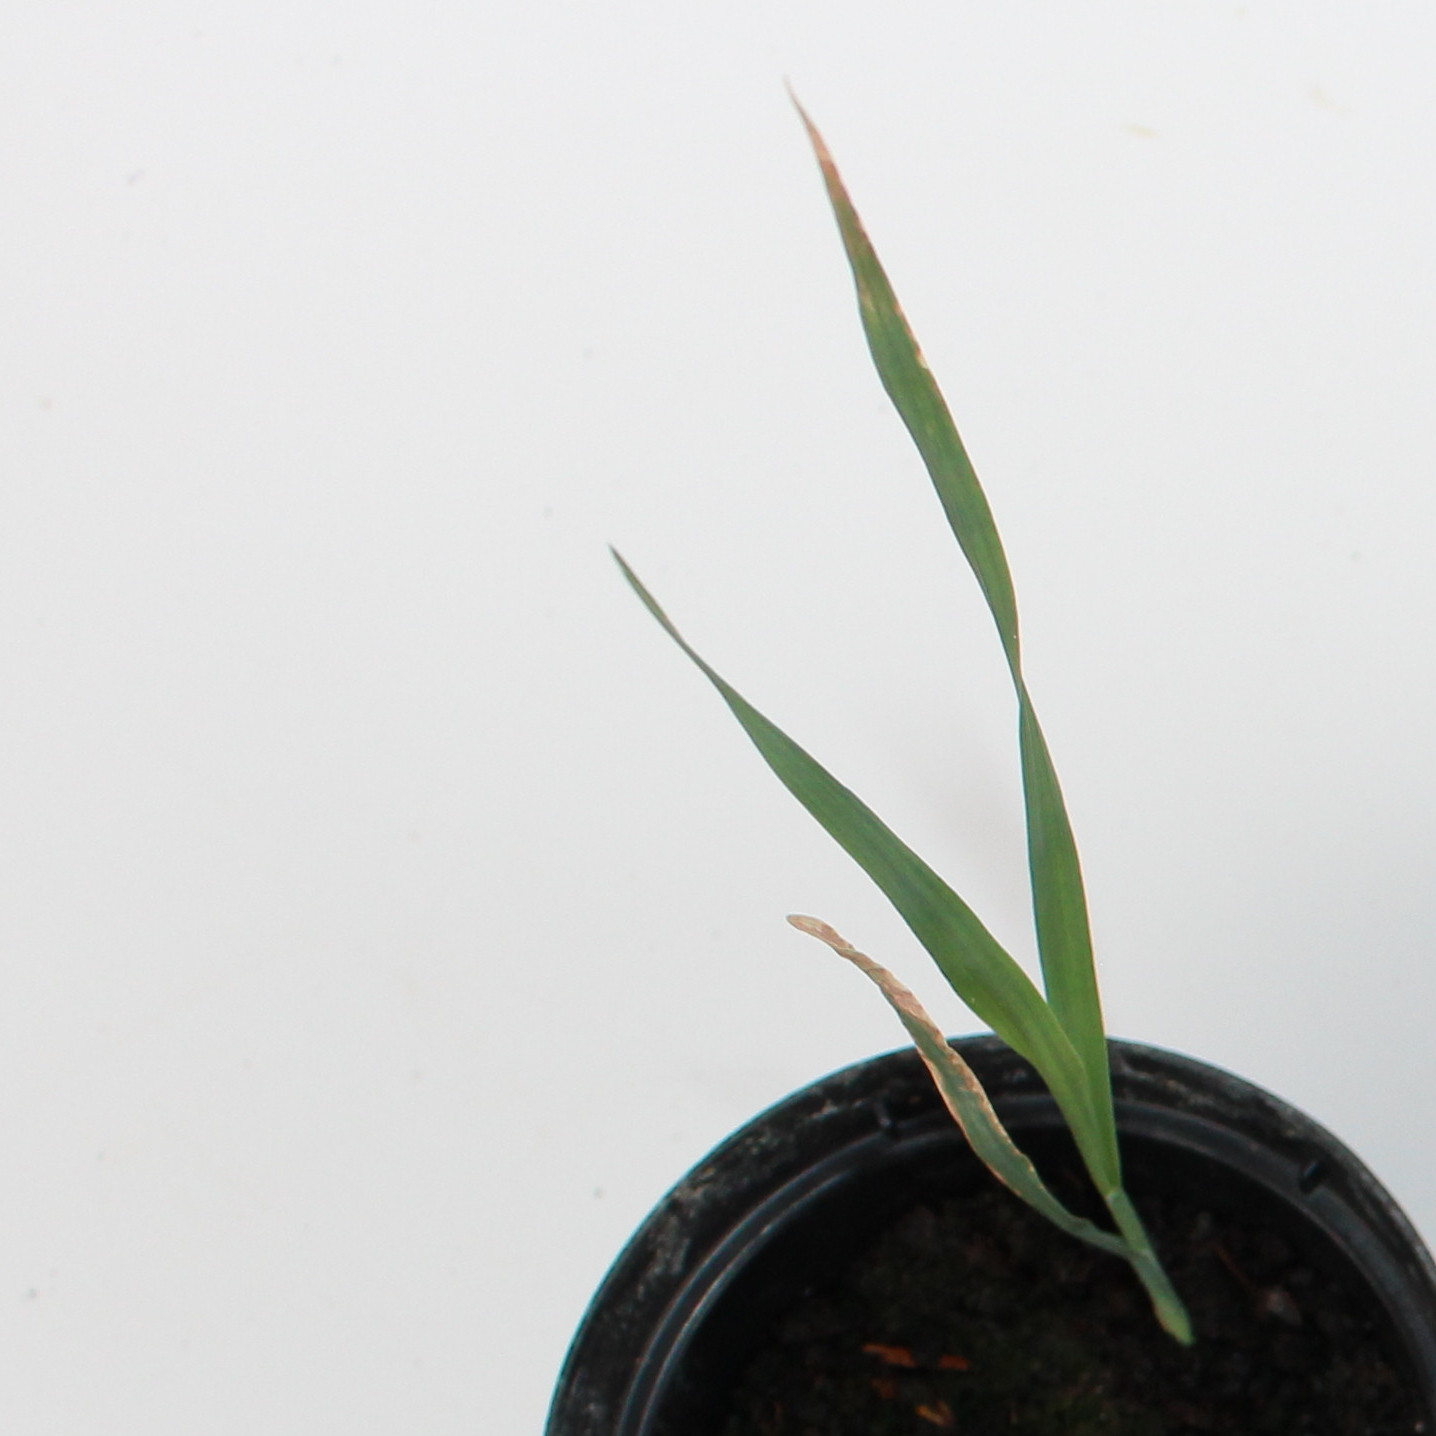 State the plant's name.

Avena sterilis
